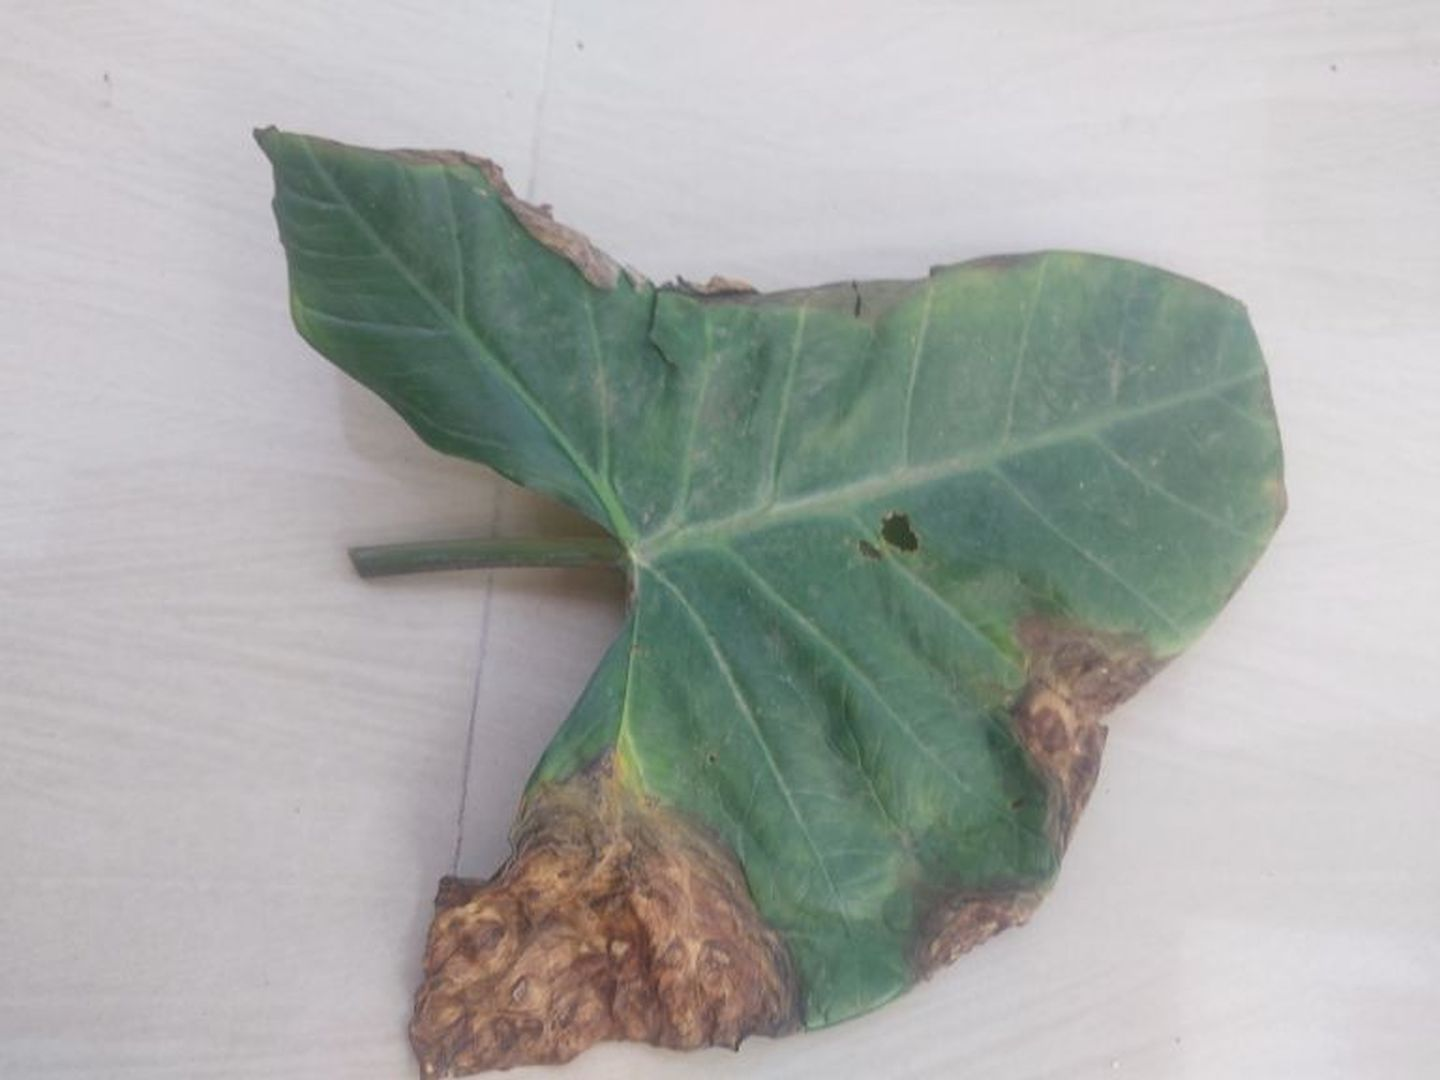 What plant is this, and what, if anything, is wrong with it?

taro, leaf blight
